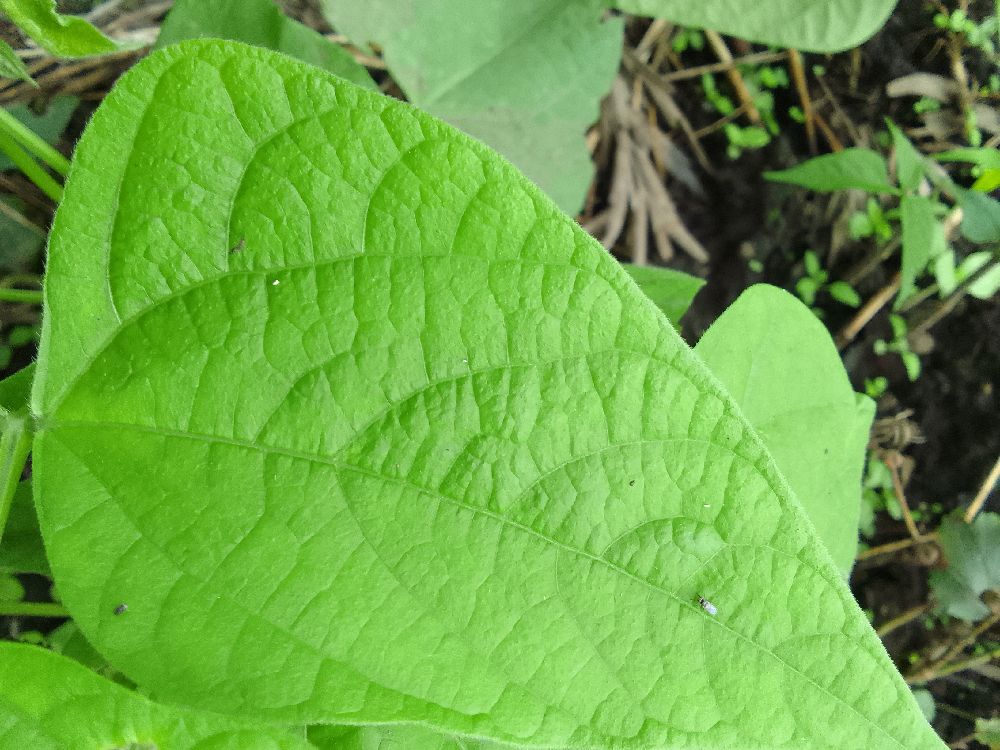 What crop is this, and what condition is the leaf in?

common bean, healthy
